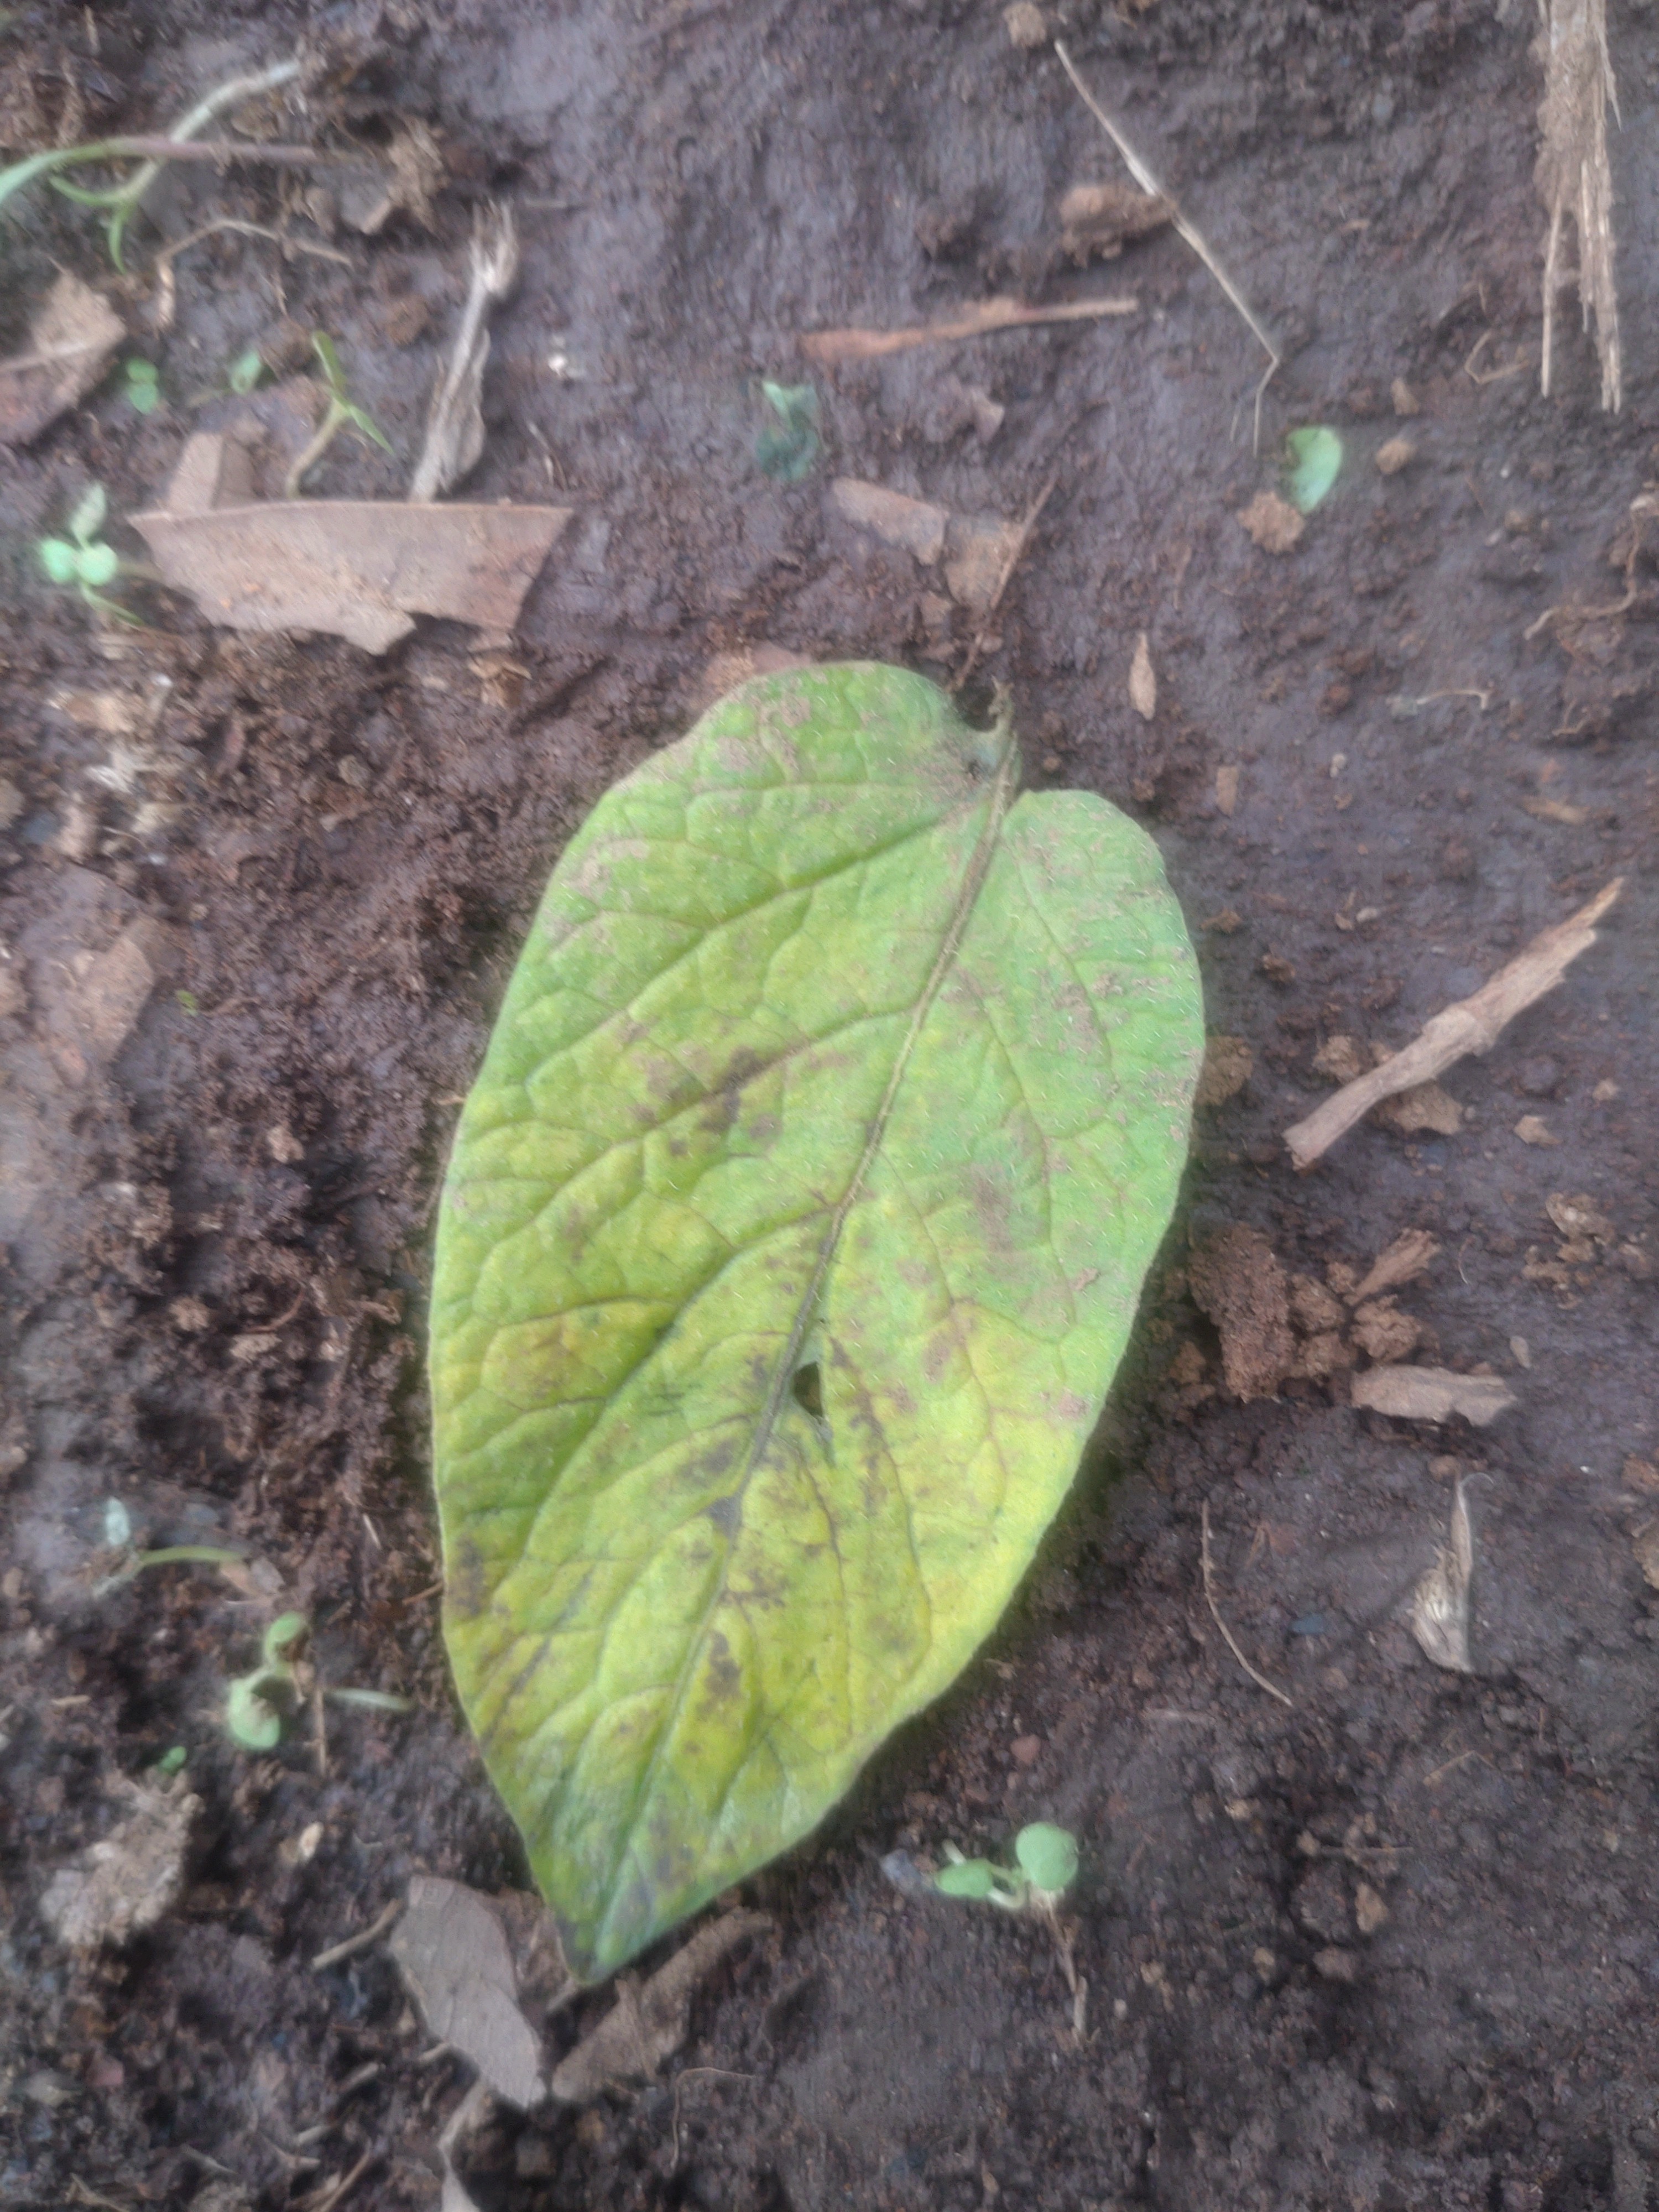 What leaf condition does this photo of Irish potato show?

late blight
